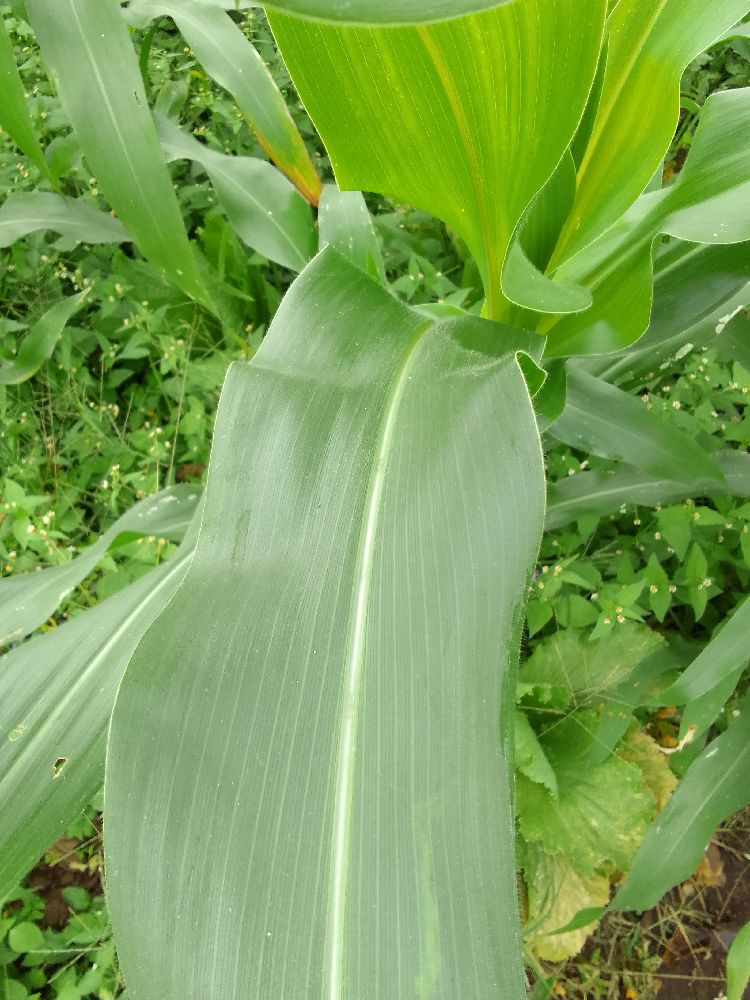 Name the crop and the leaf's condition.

maize, healthy
